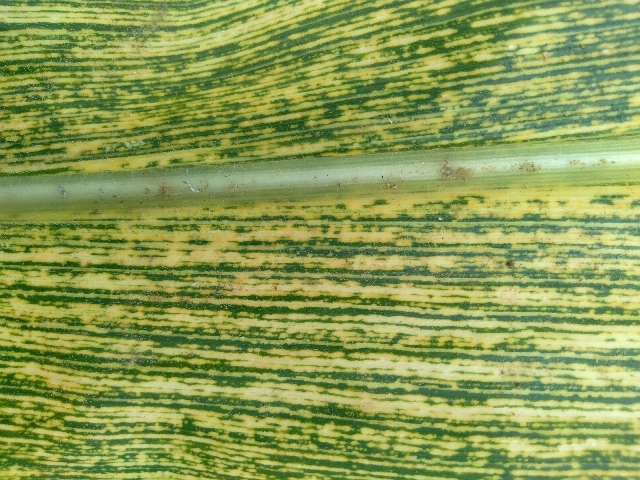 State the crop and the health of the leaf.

maize, maize streak virus
